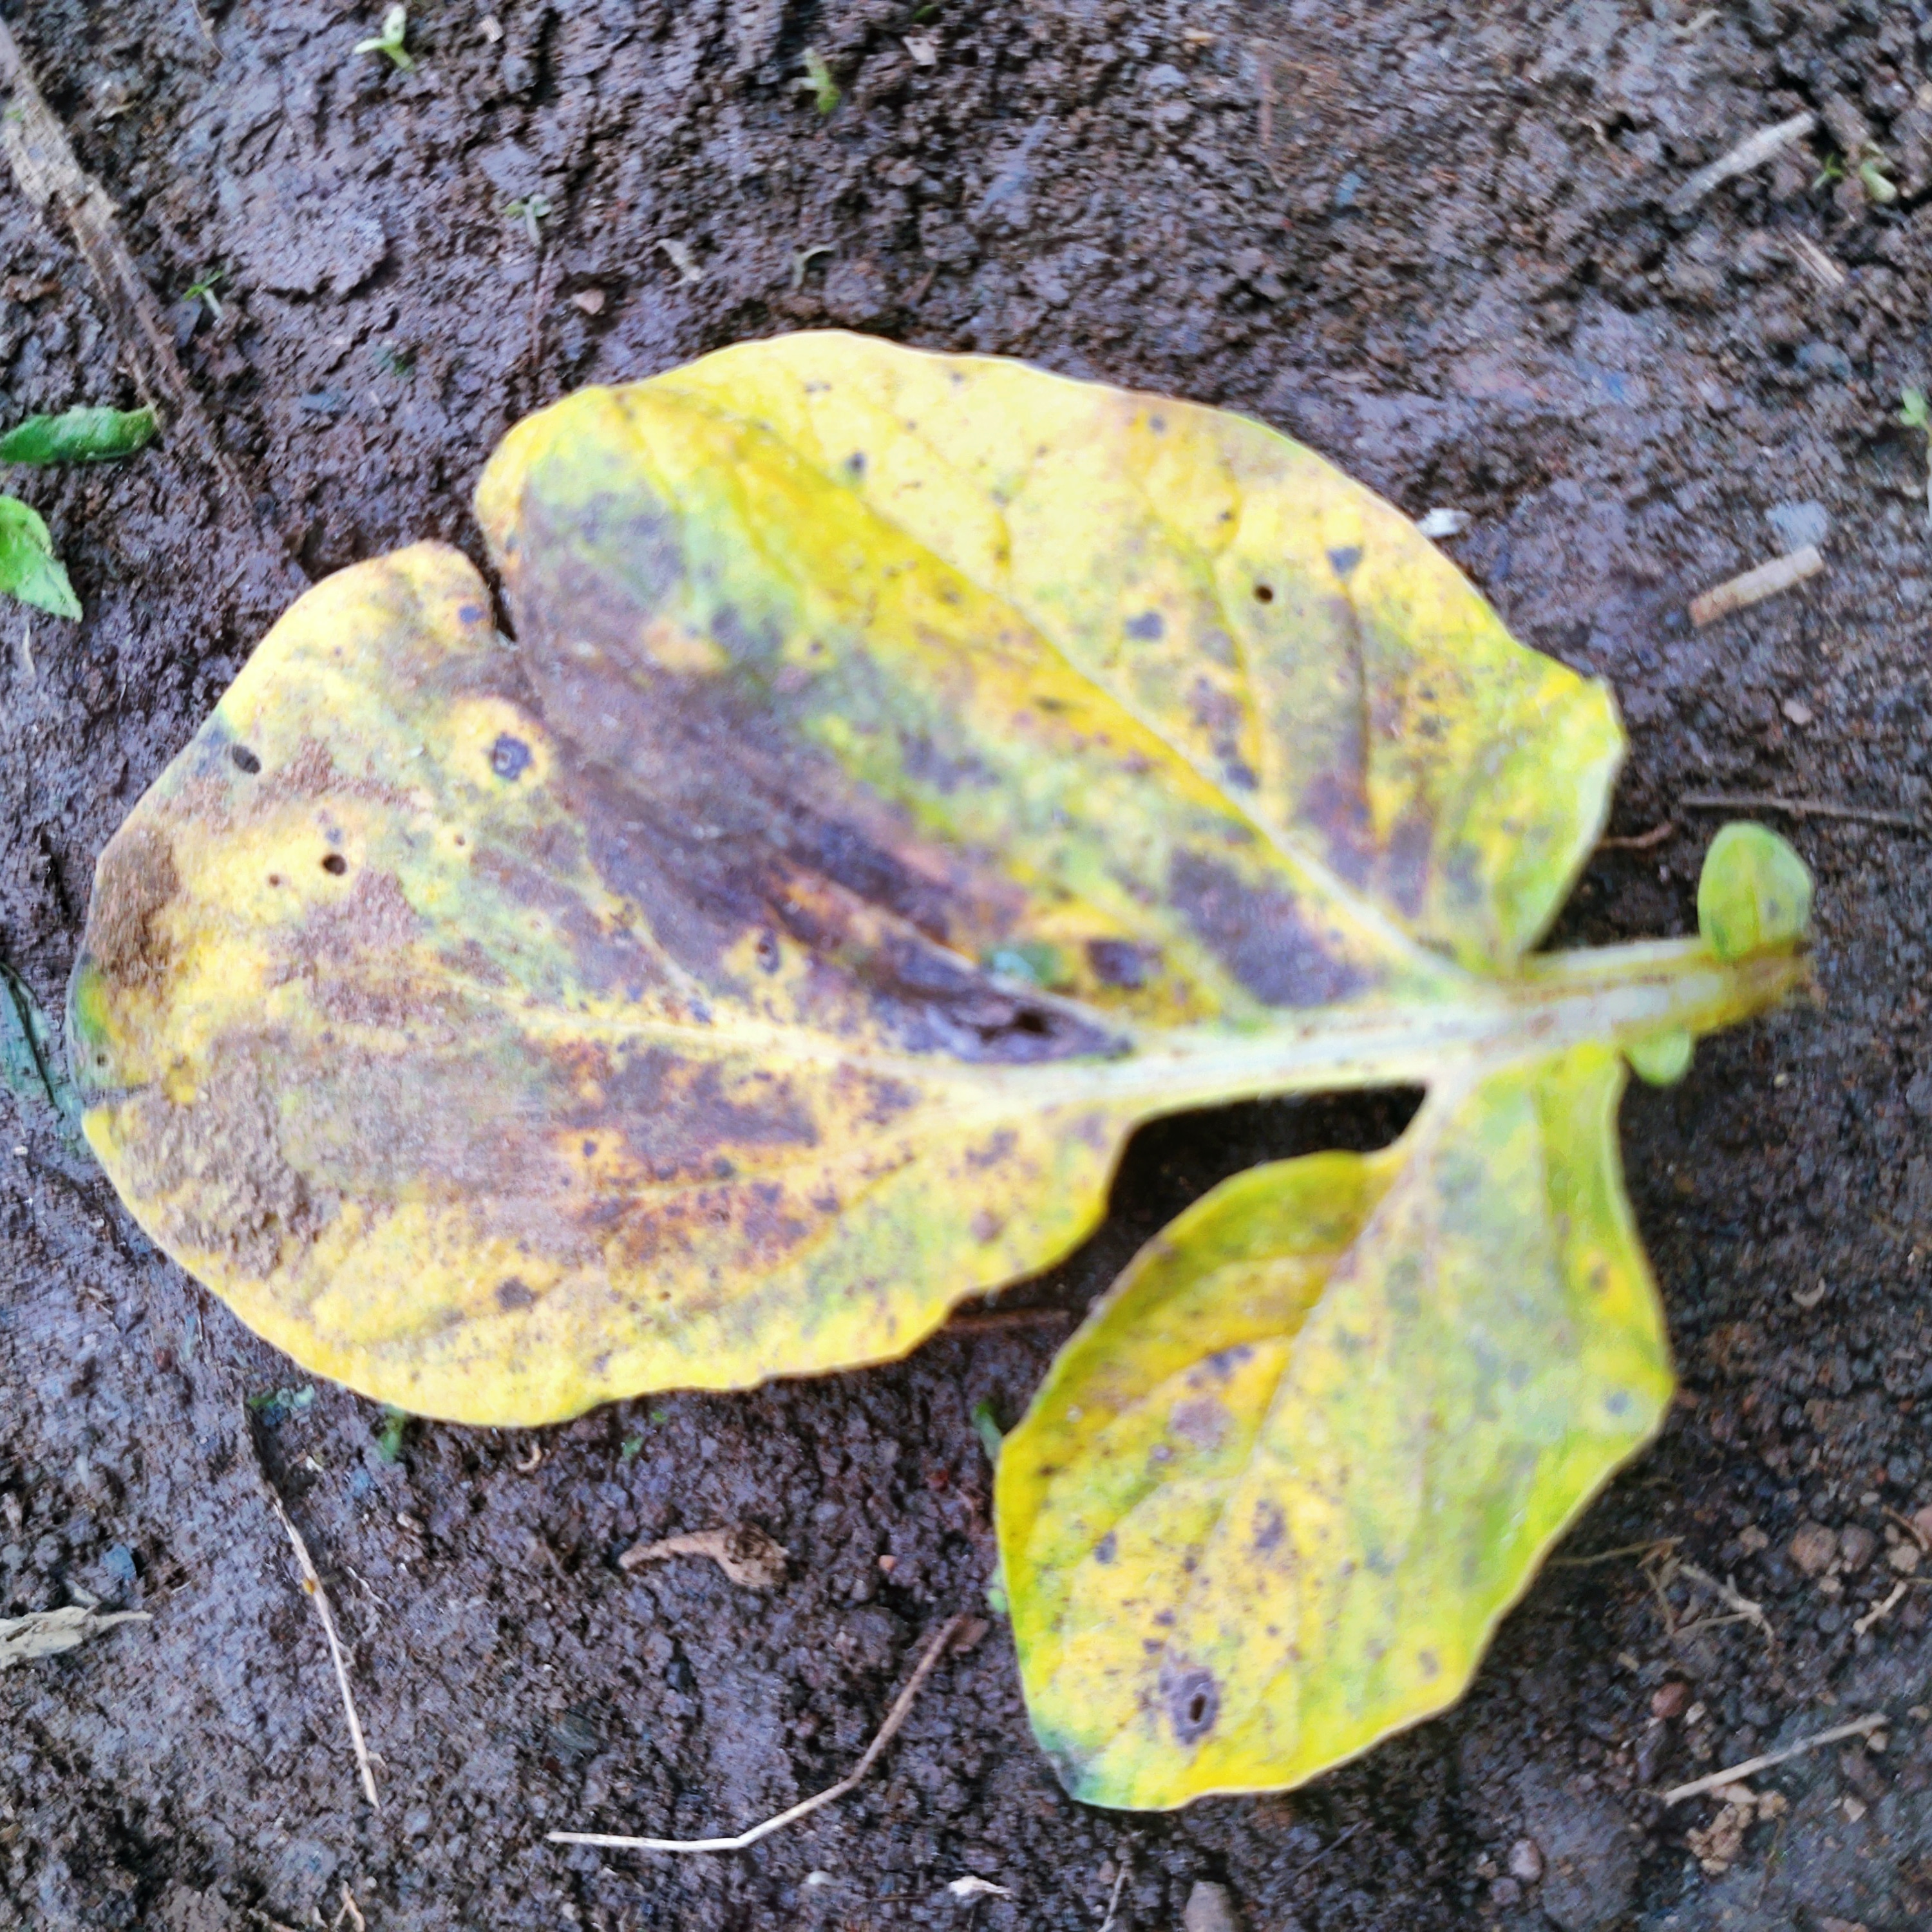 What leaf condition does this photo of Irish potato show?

late blight
